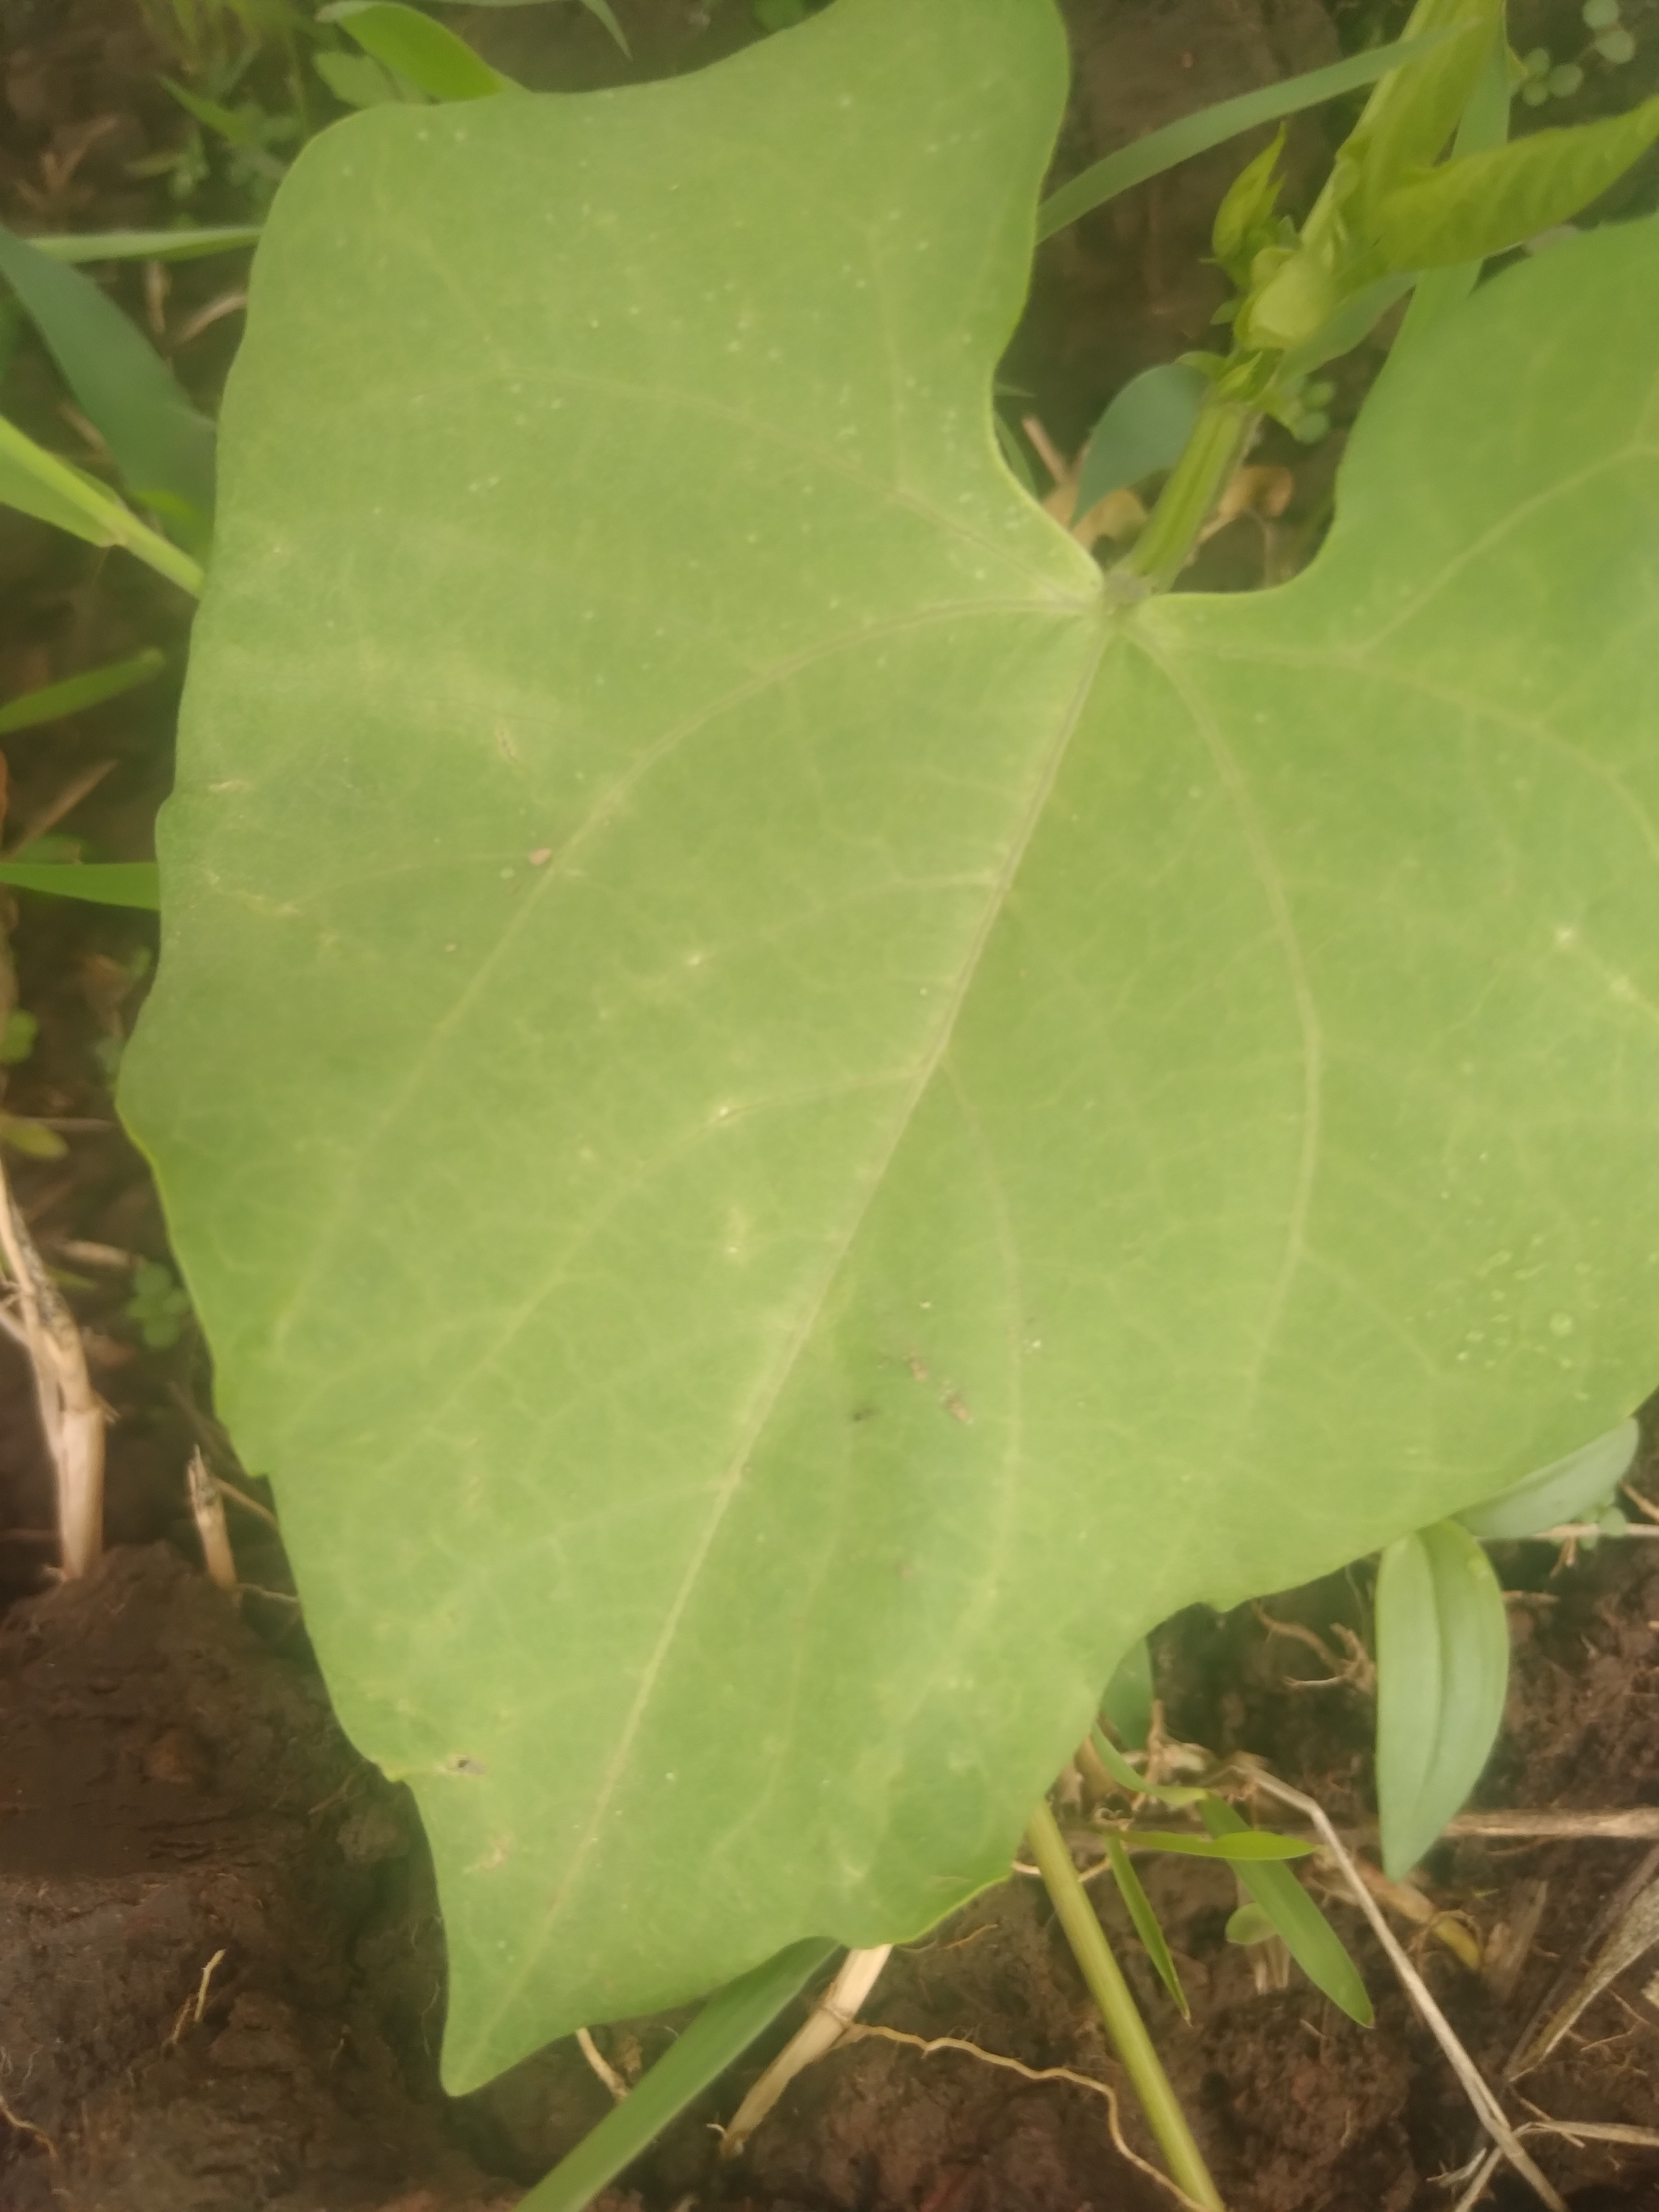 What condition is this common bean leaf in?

healthy
